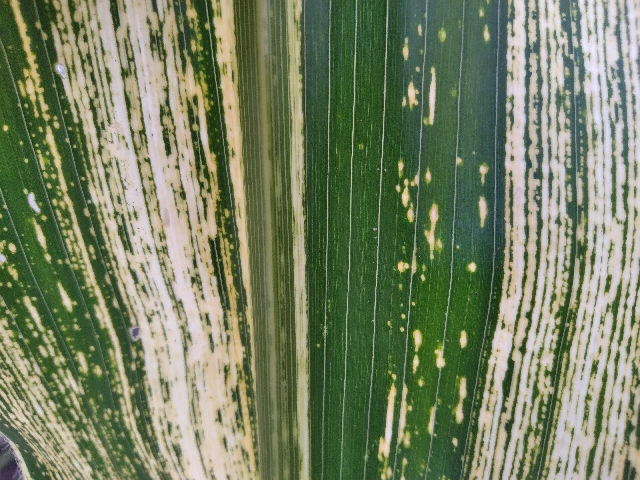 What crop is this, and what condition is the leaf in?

maize, maize streak virus
